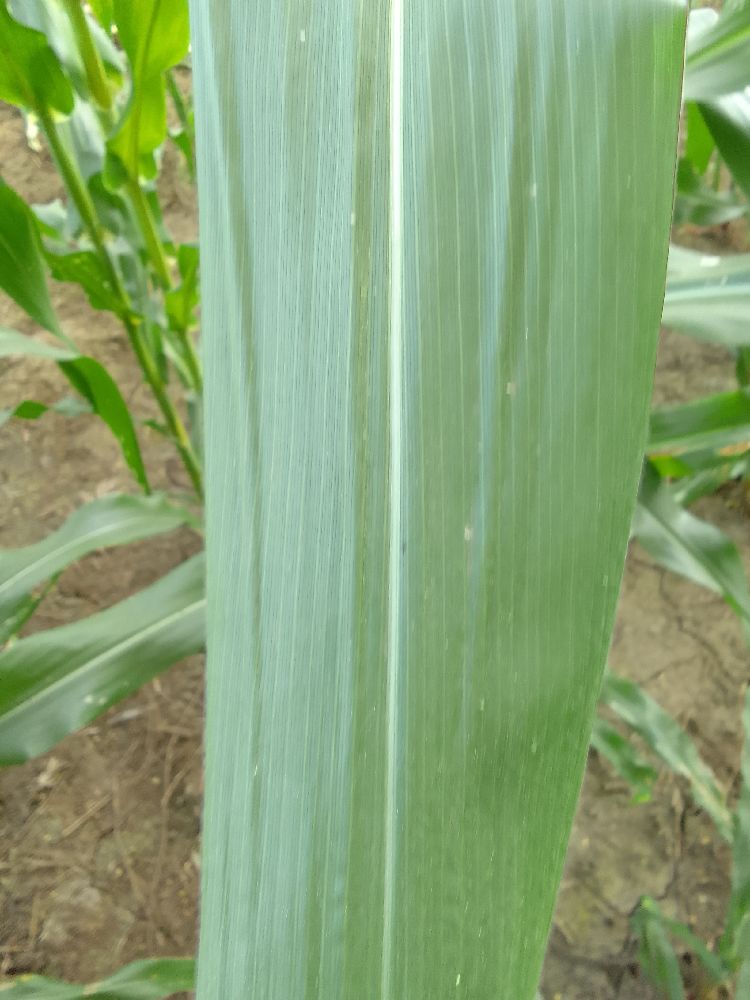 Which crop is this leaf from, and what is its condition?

maize, healthy
